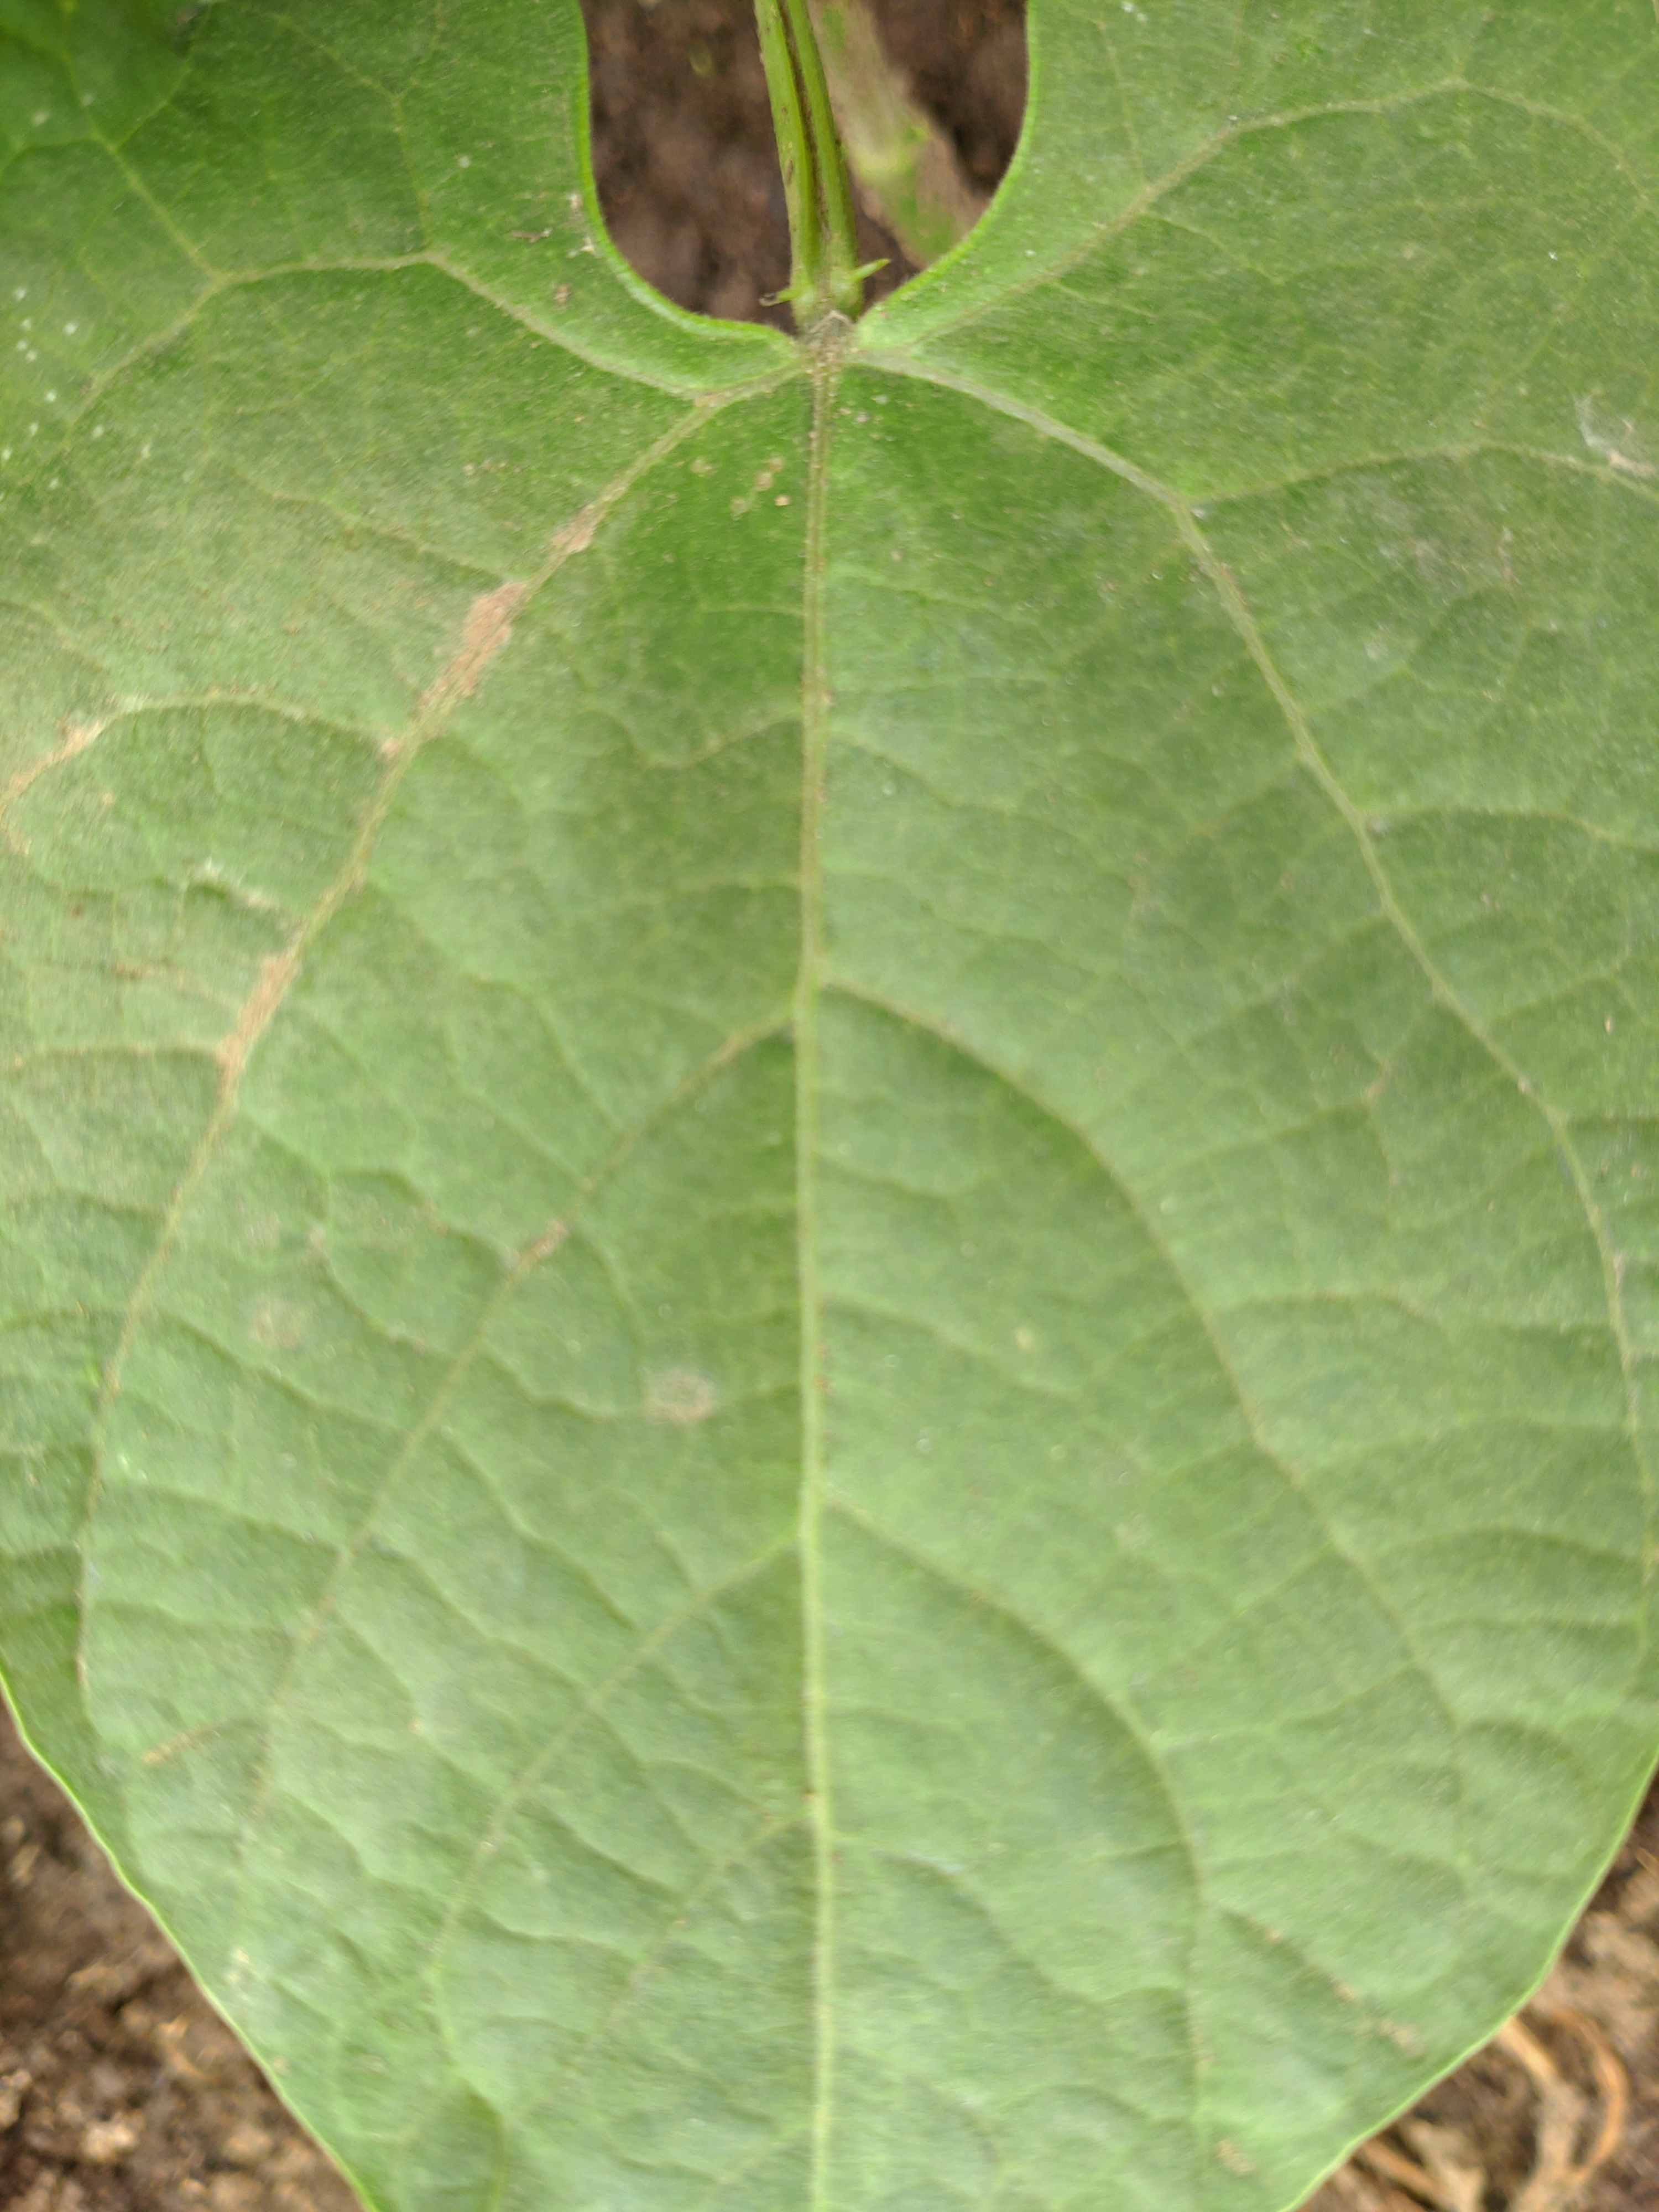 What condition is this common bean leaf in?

healthy
